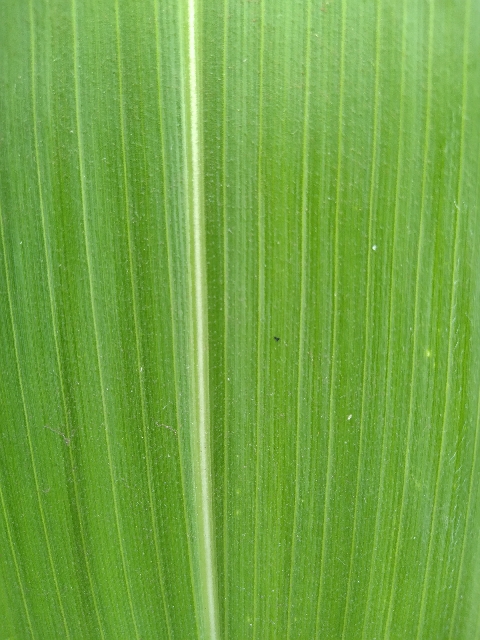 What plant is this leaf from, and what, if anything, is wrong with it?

maize, healthy
